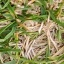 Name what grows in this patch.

grass
